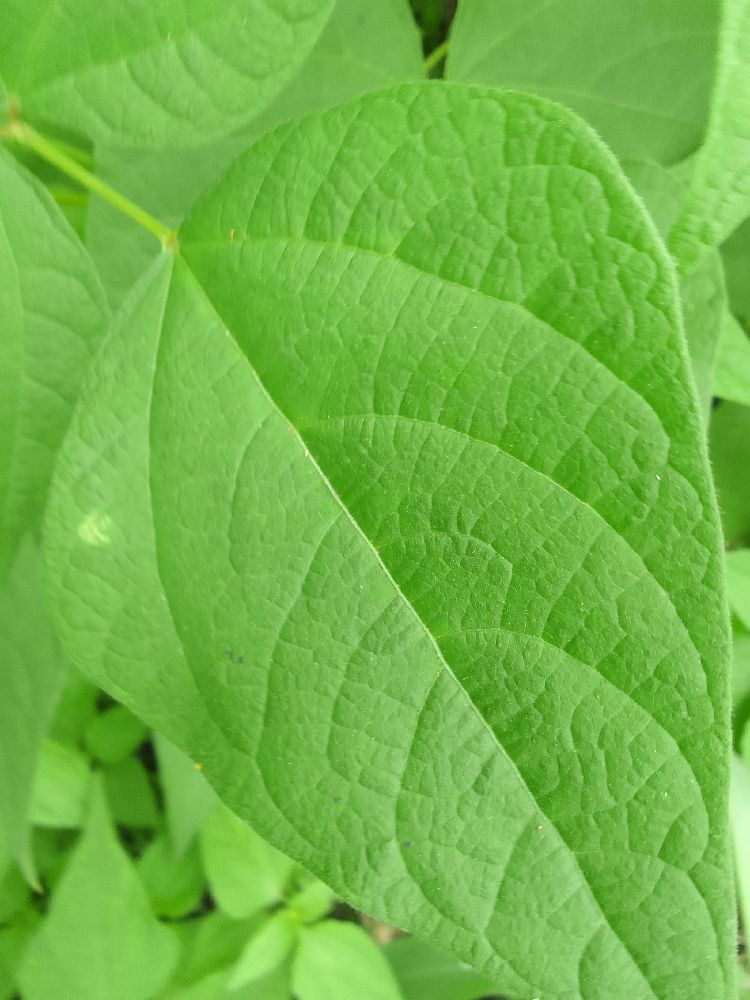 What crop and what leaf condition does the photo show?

common bean, healthy
